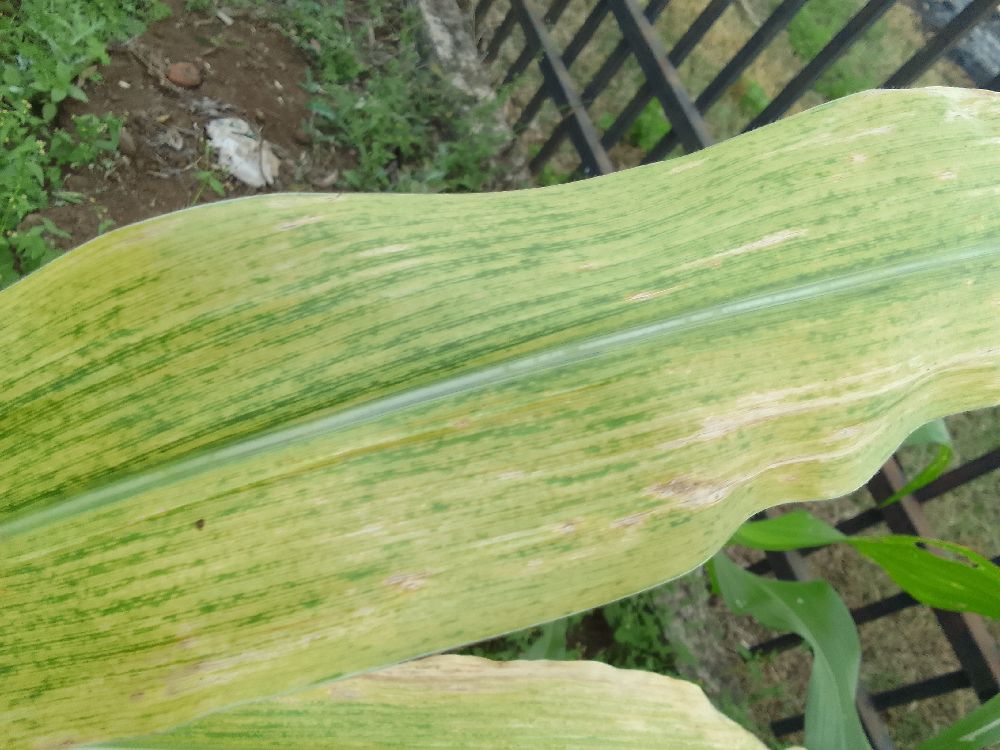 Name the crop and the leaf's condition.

maize, maize lethal necrosis
